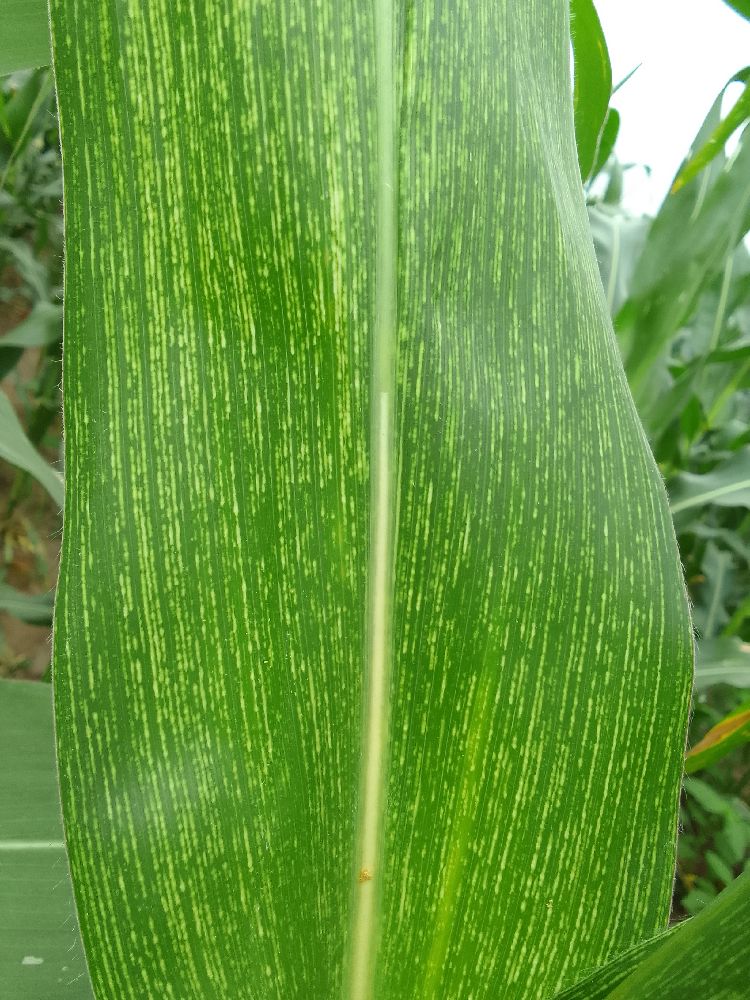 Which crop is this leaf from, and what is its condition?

maize, maize streak virus
